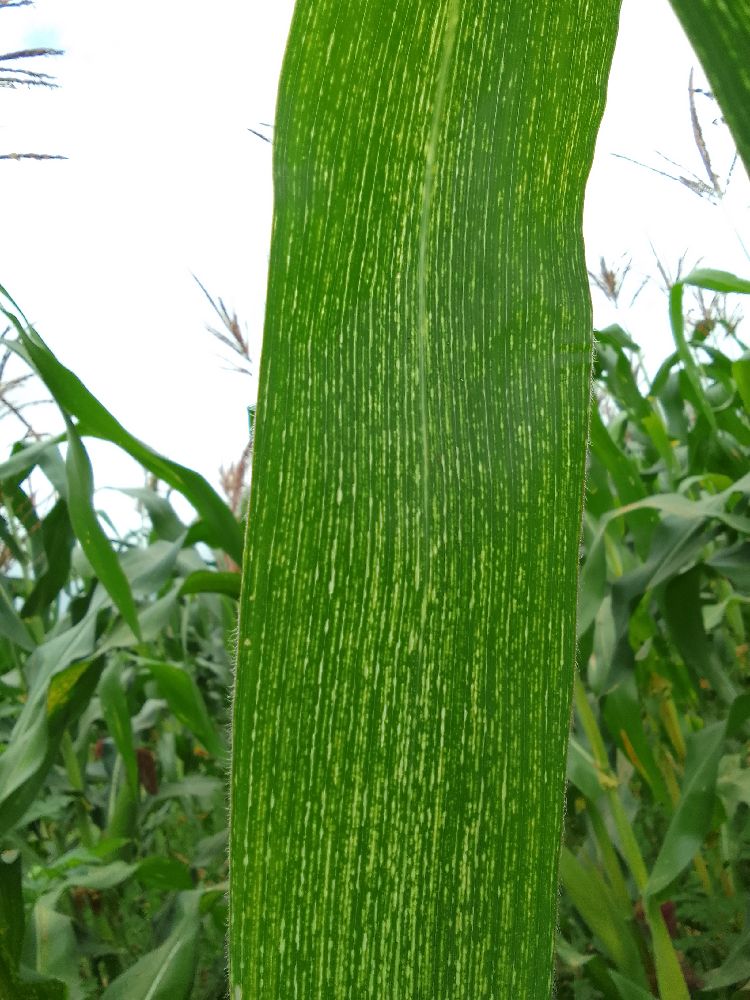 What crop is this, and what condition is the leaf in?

maize, maize streak virus
